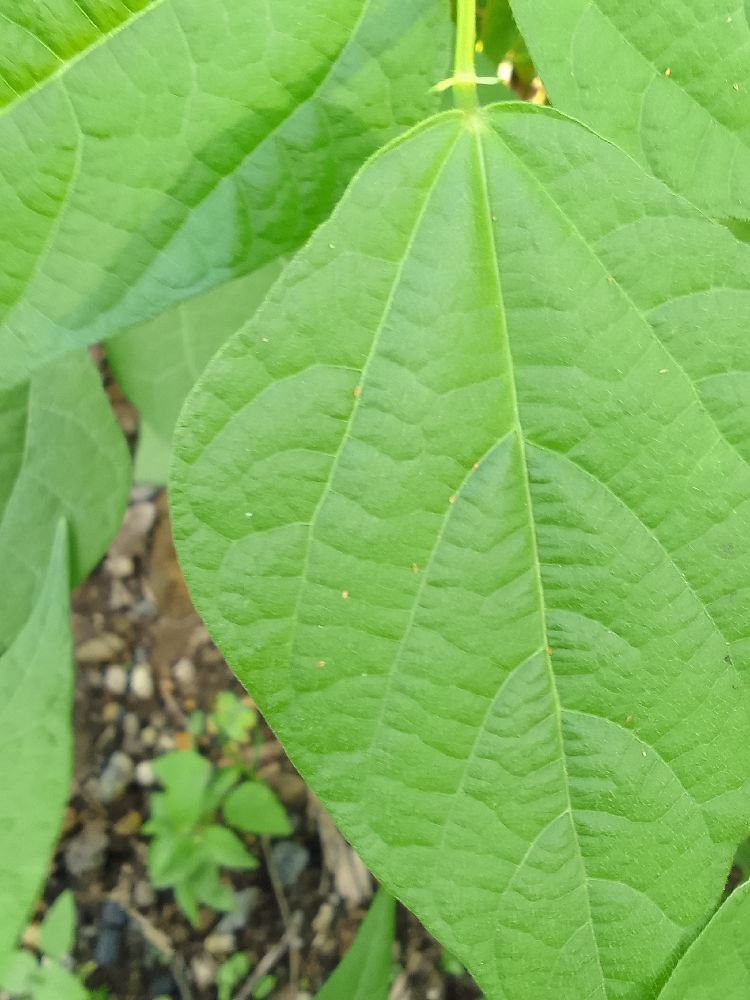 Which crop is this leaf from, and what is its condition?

common bean, healthy
